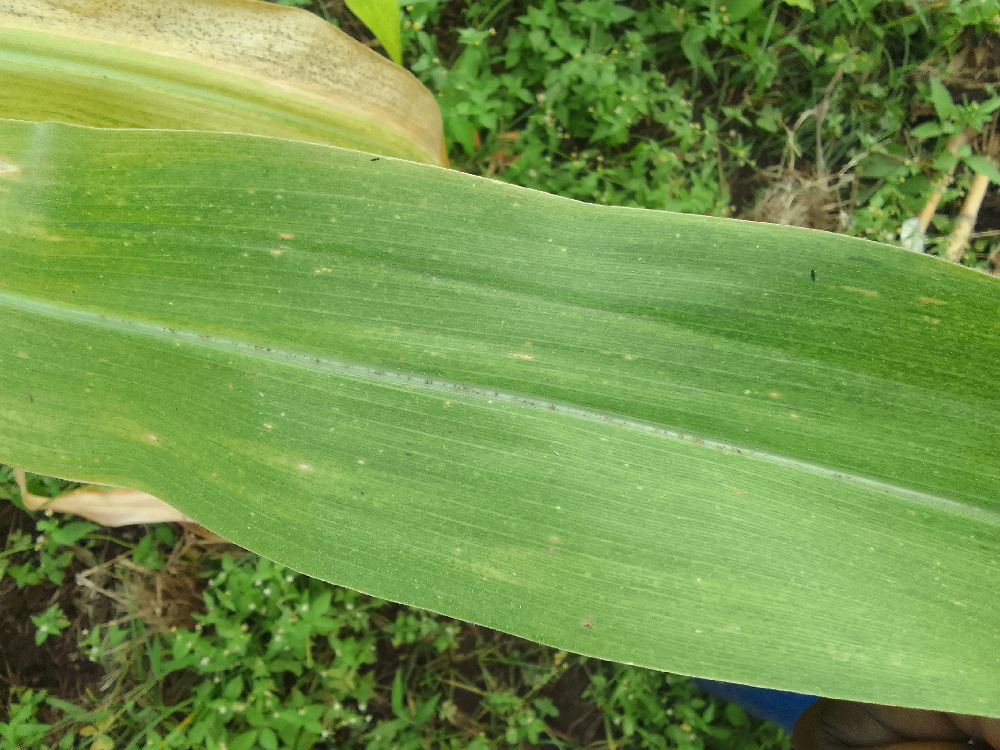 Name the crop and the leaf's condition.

maize, maize lethal necrosis
